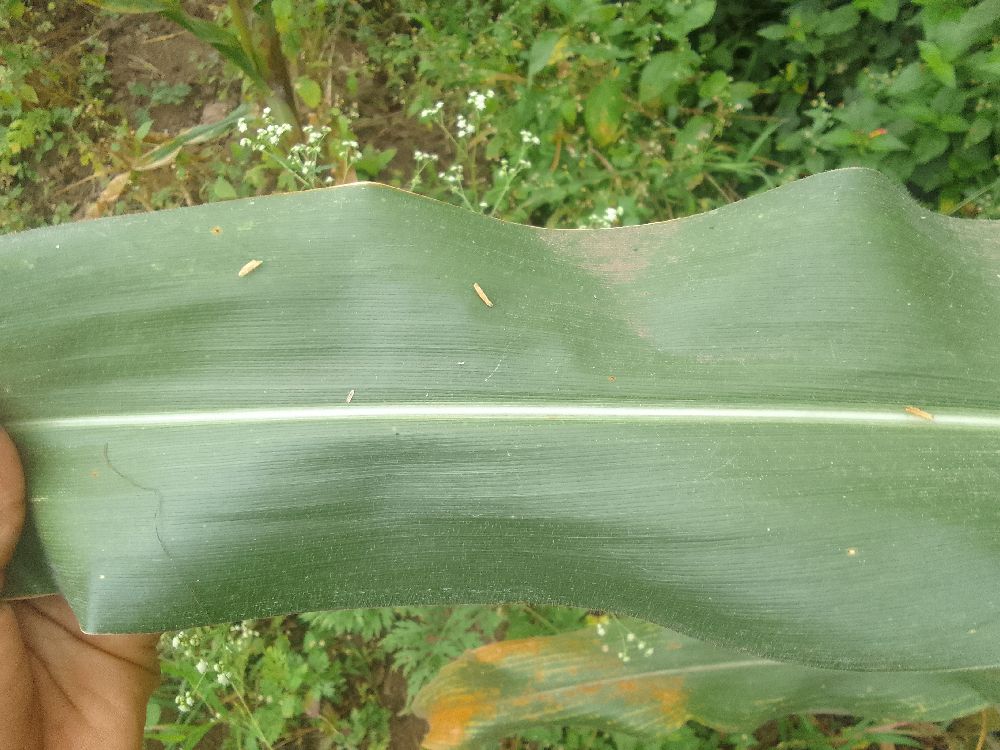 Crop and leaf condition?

maize, healthy
